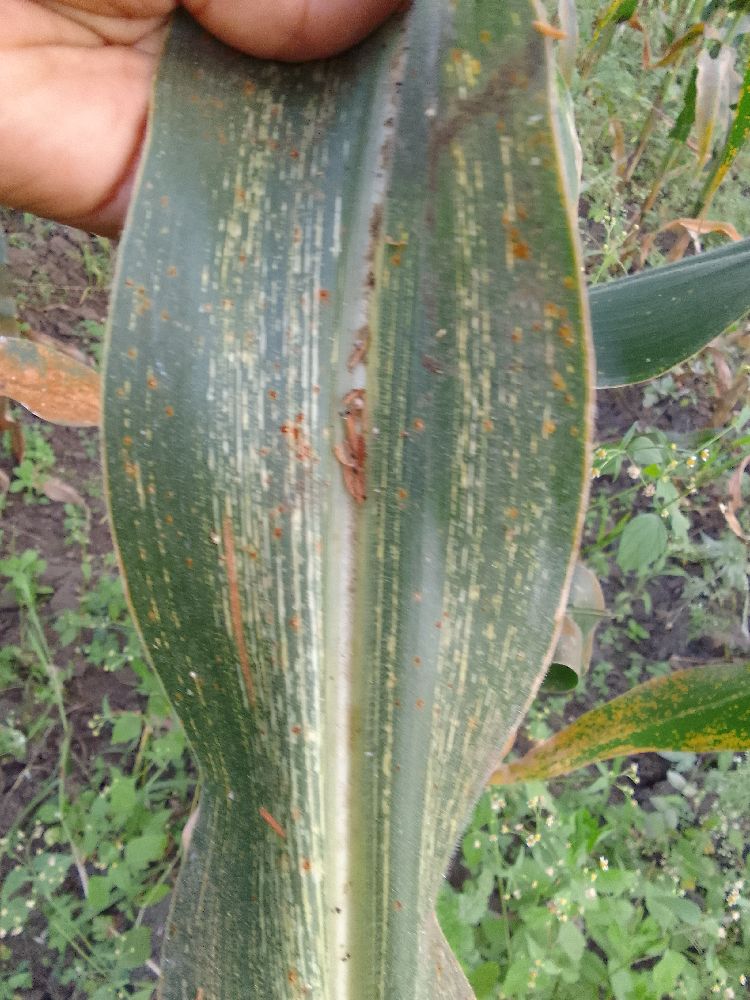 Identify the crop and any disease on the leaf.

maize, maize streak virus
